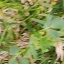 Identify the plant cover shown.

unstructured weed
